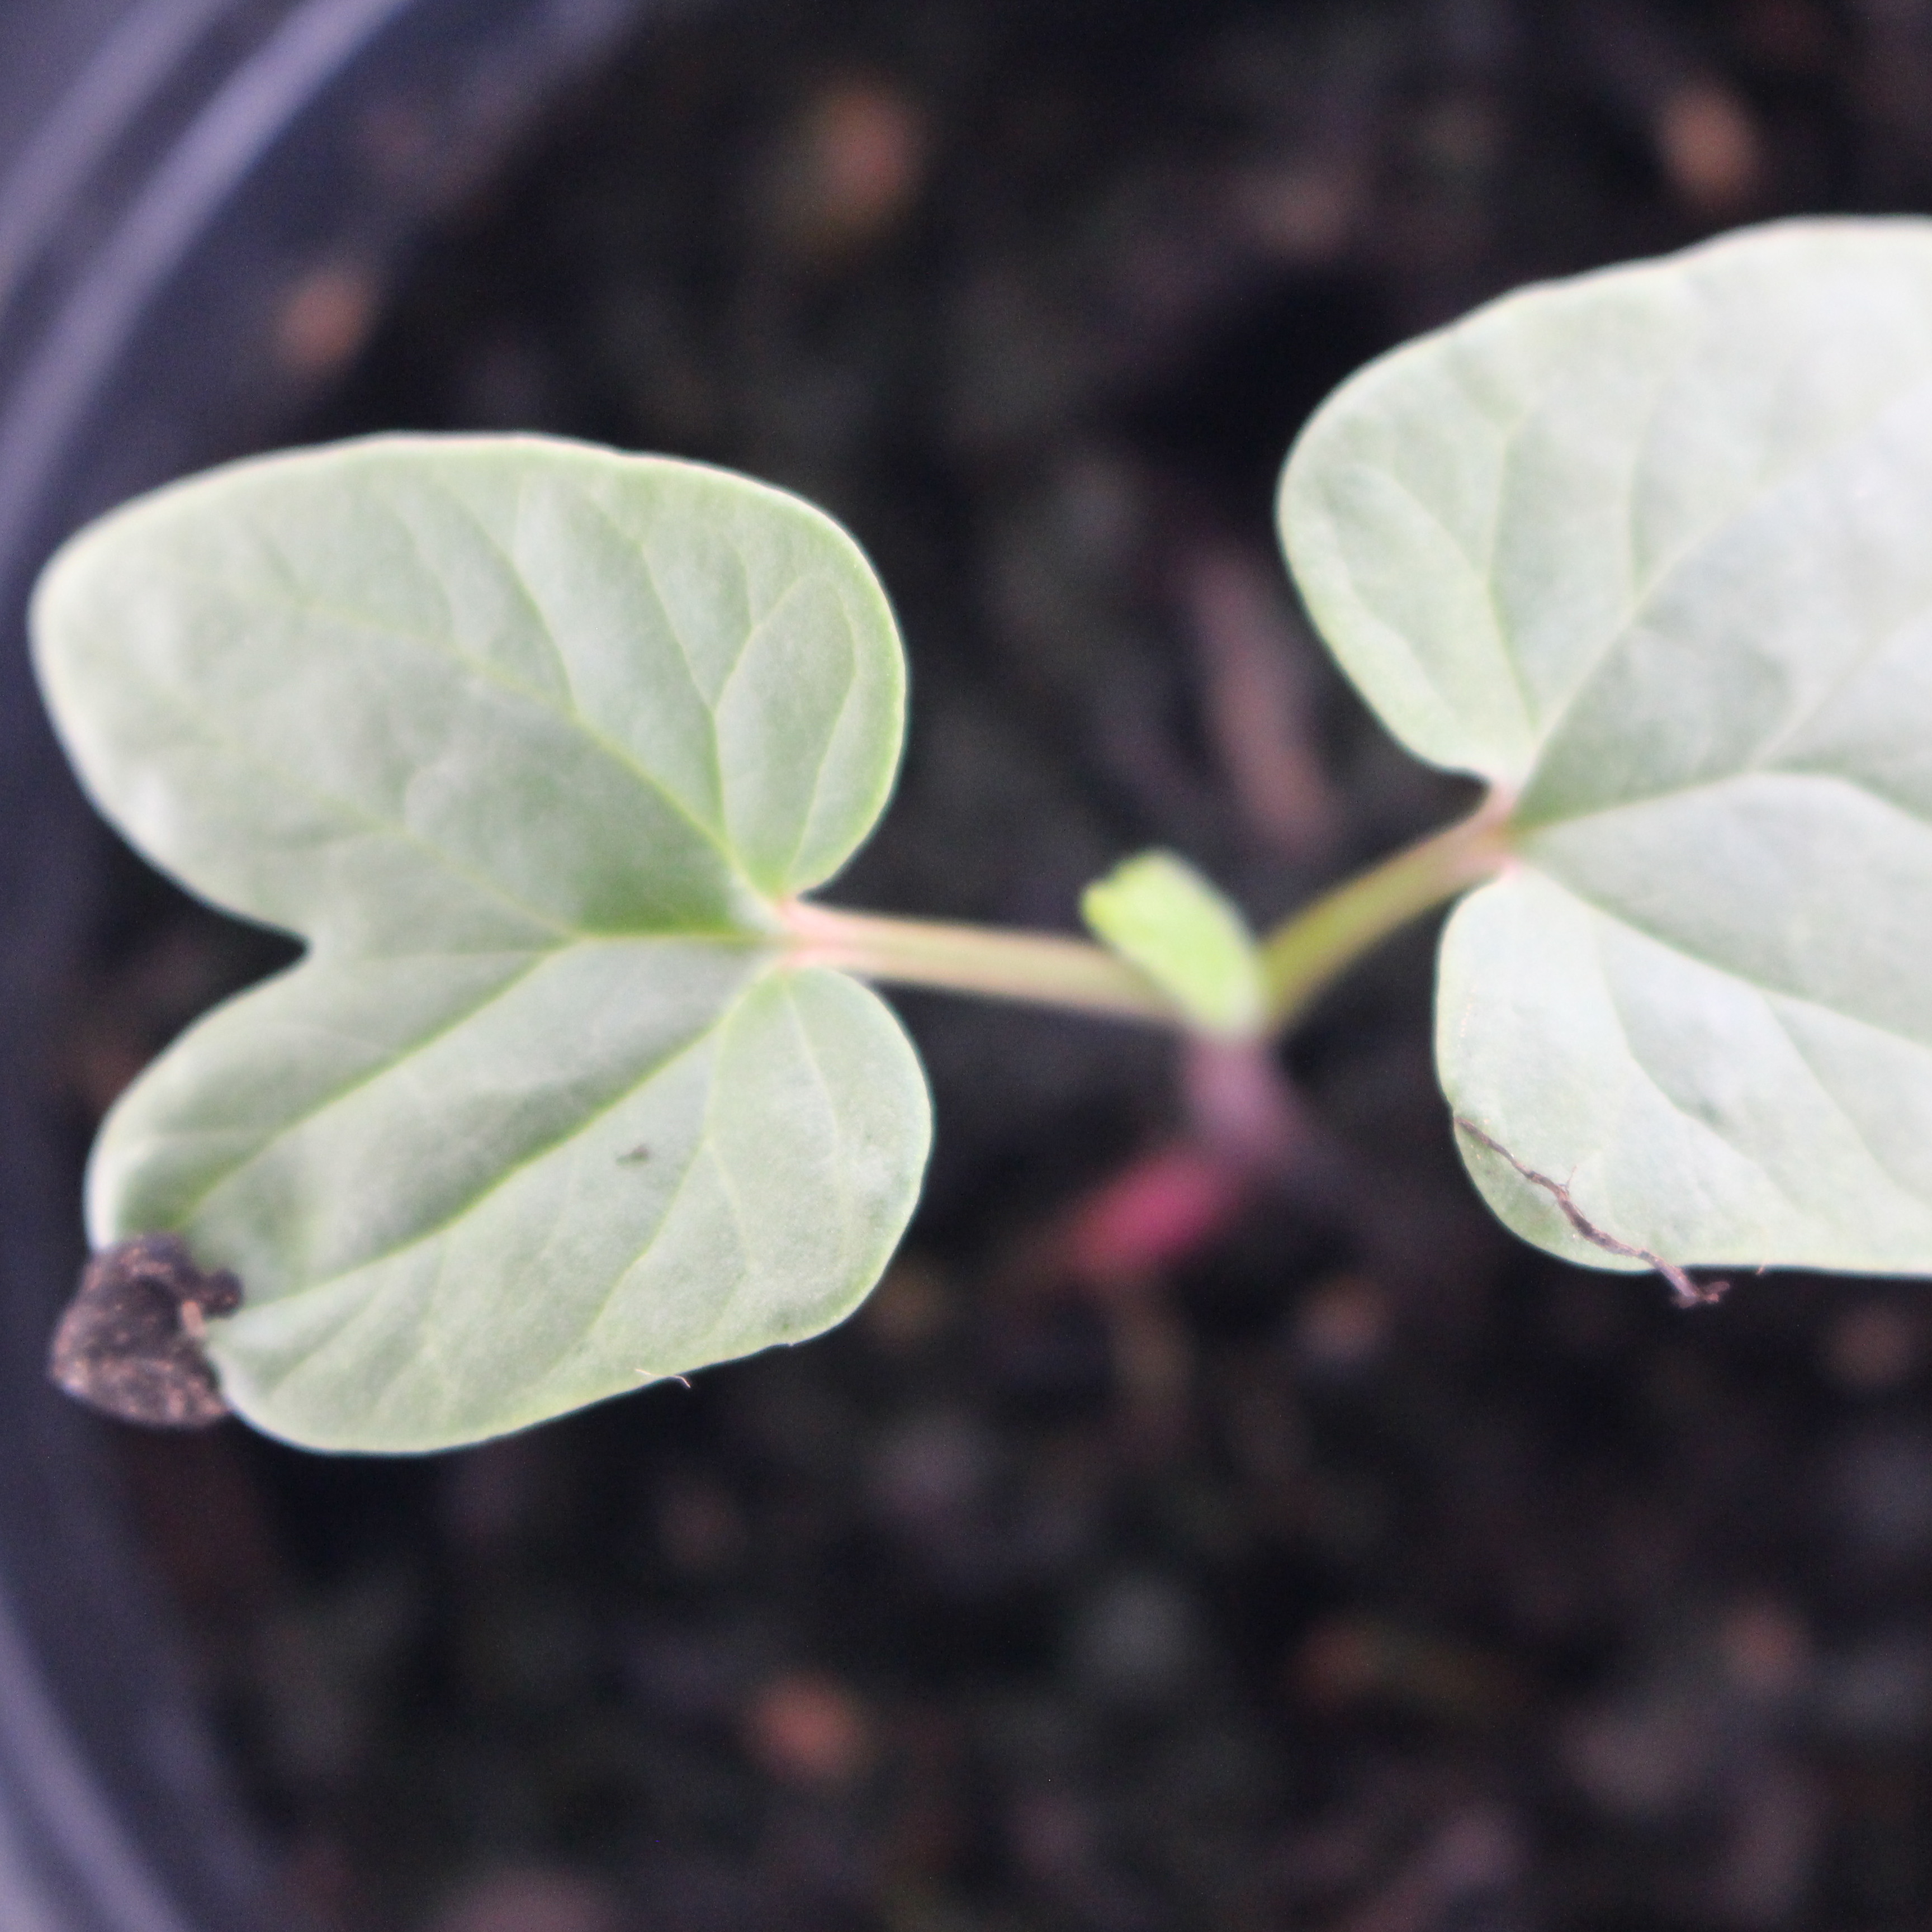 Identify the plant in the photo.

Convolvulus arvensis
